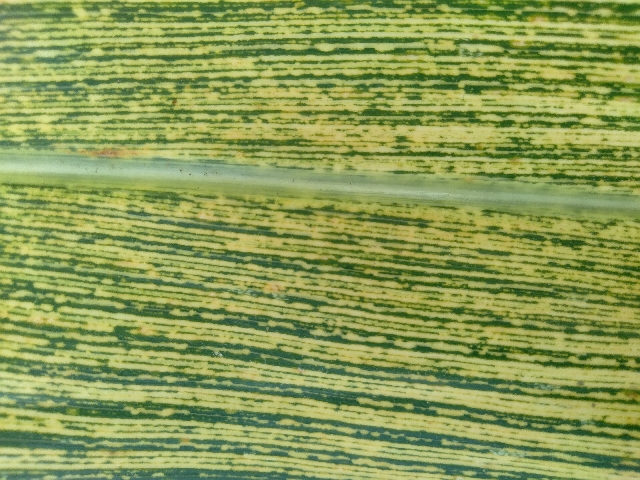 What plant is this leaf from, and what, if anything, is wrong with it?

maize, maize streak virus
